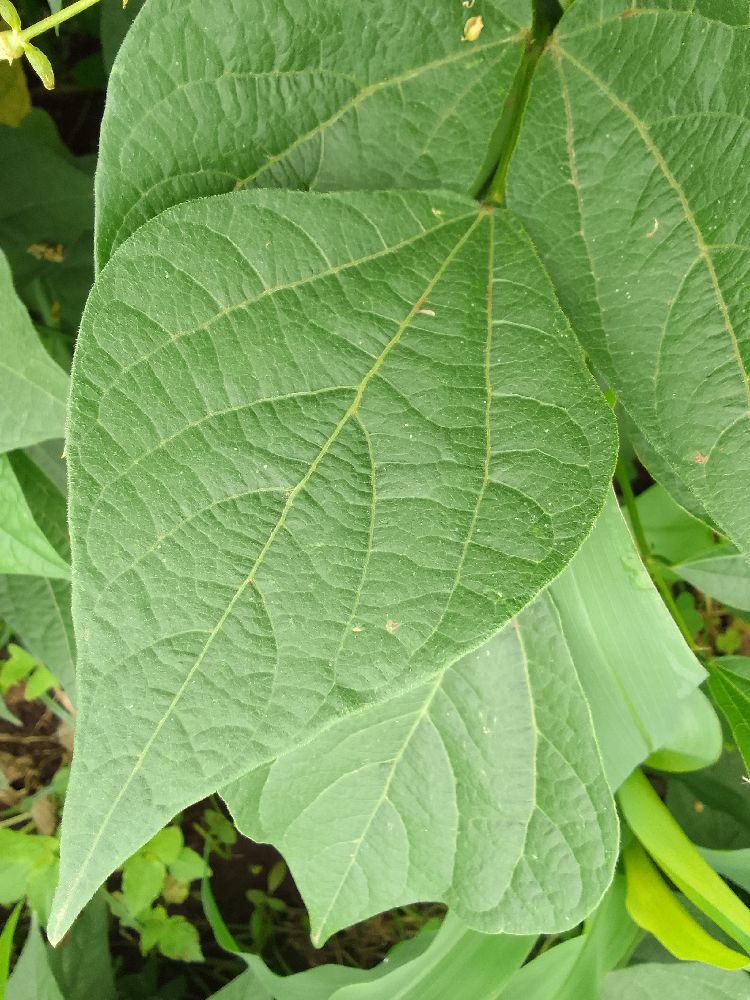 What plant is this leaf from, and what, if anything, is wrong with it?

common bean, healthy
